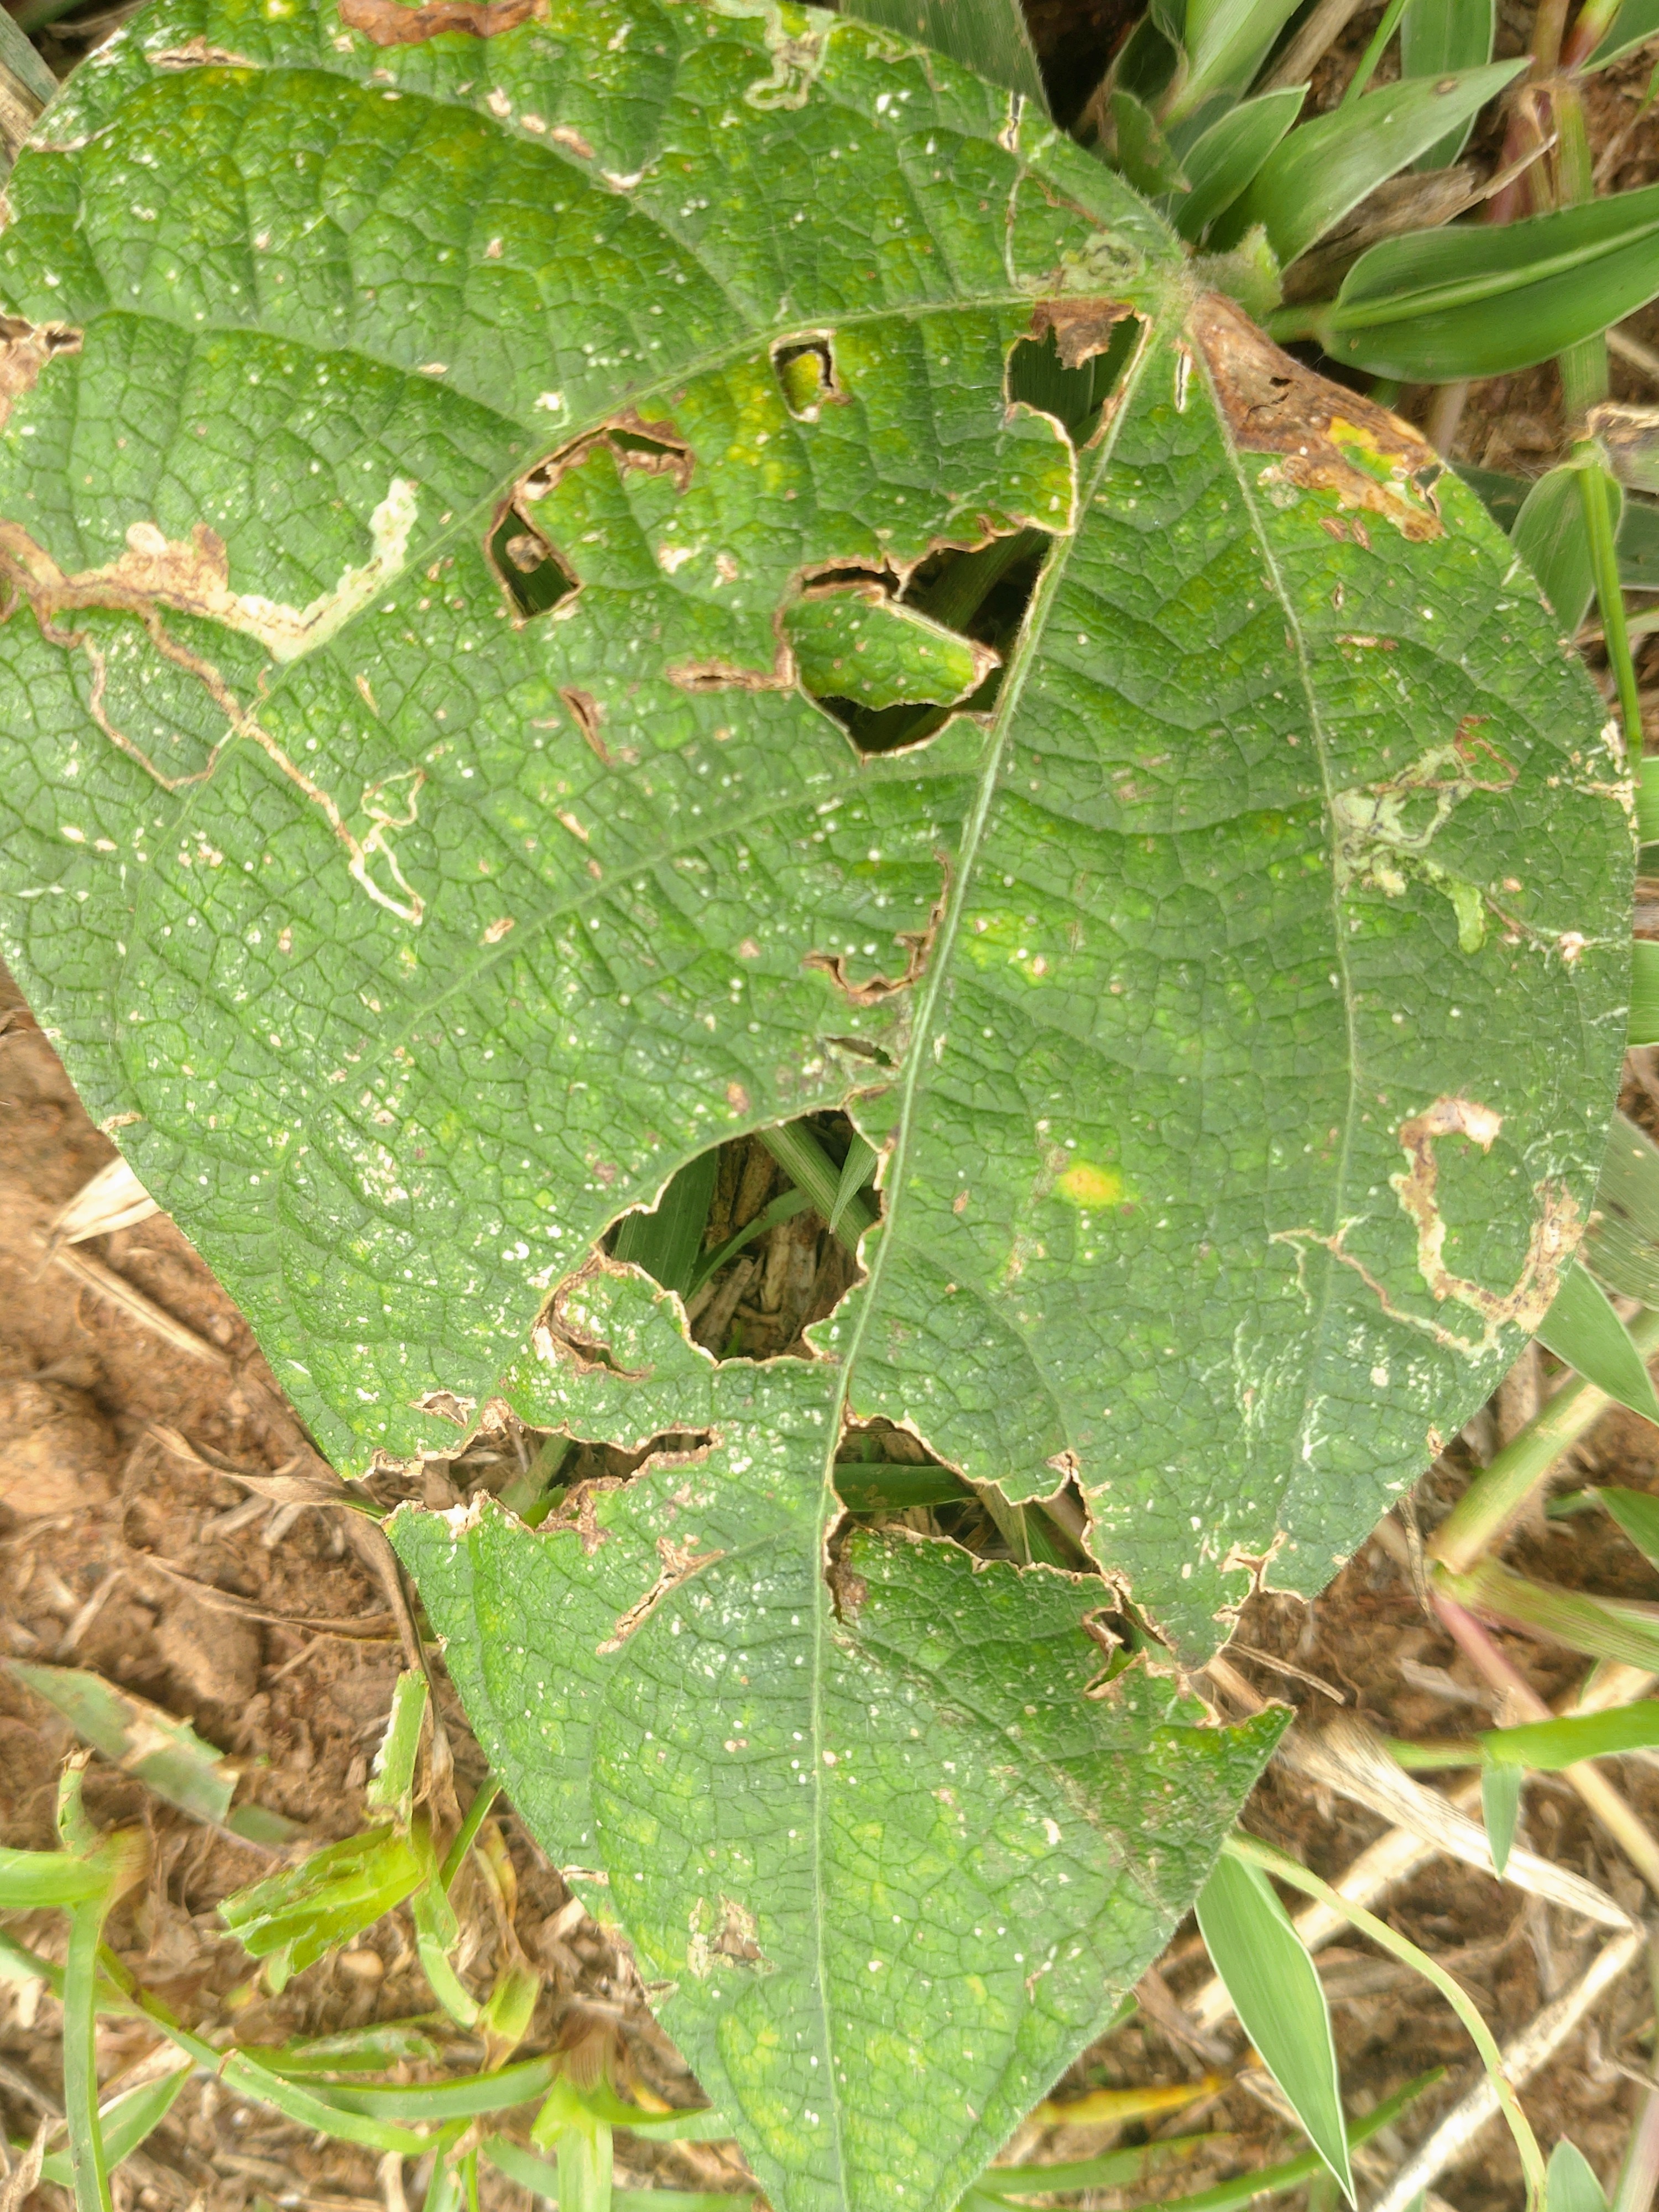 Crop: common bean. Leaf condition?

anthracnose
